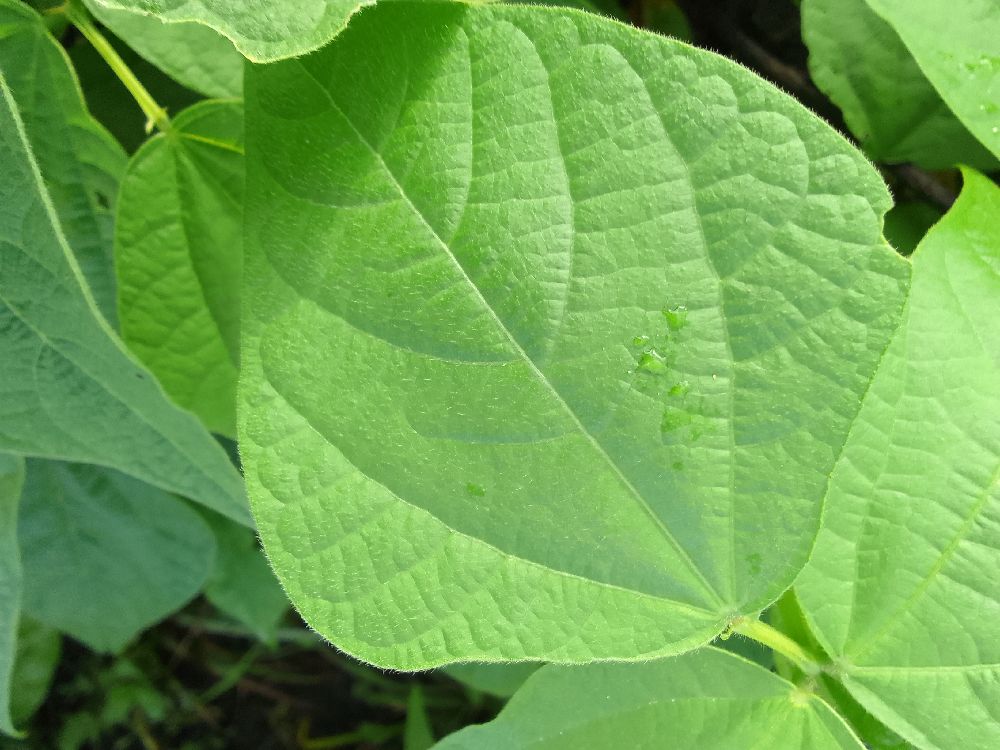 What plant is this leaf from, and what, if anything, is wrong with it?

common bean, healthy
